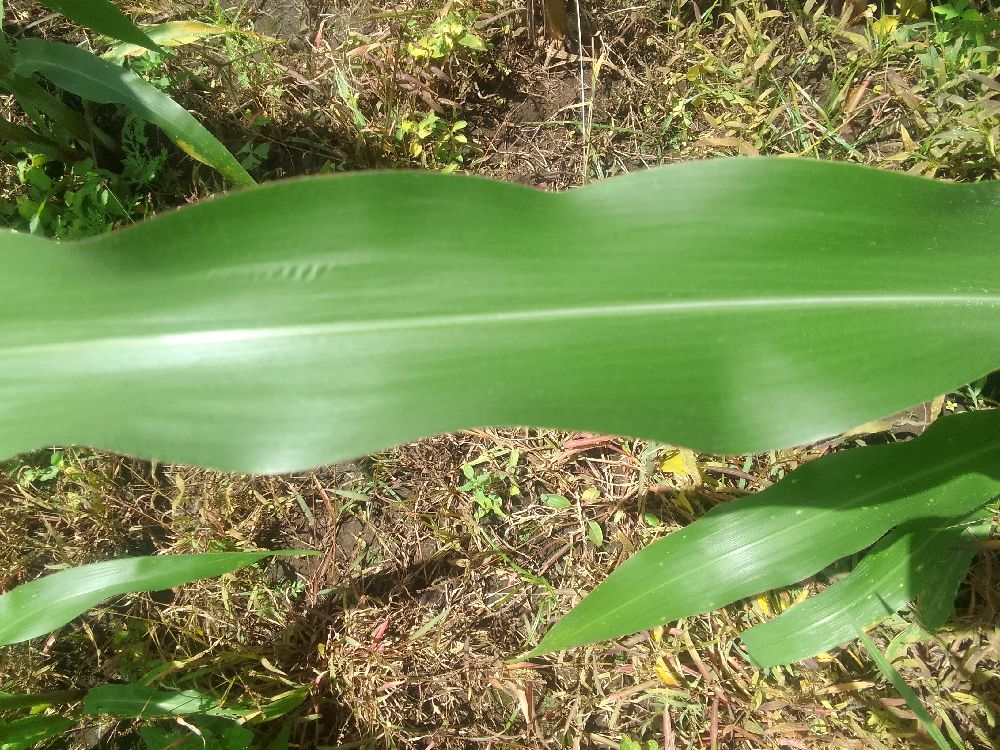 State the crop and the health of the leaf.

maize, healthy
